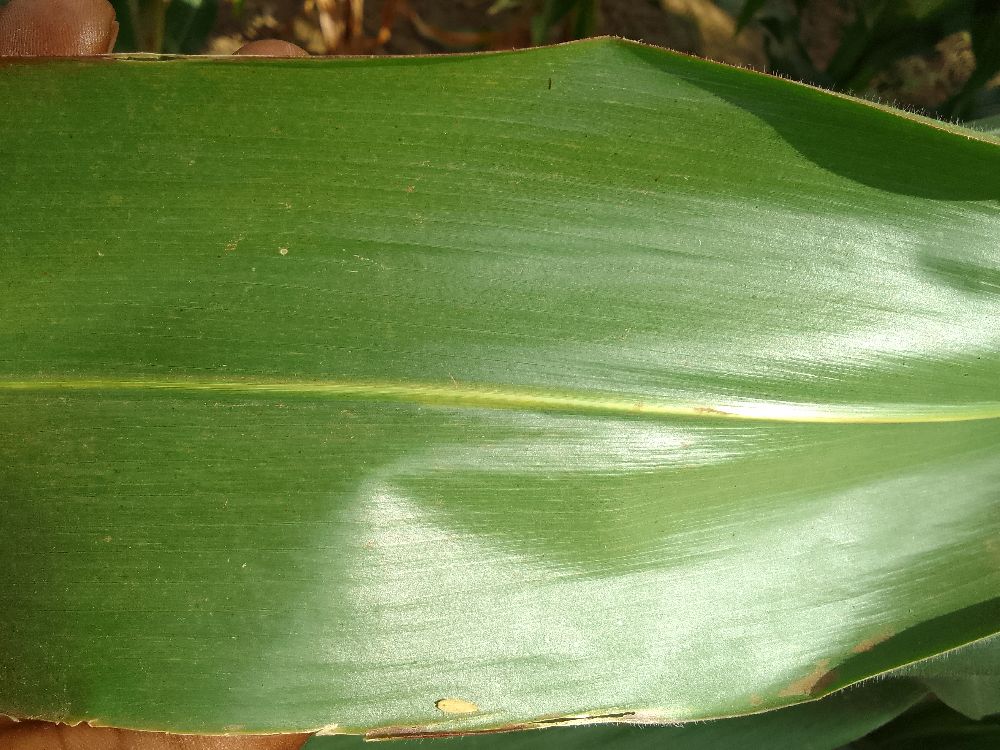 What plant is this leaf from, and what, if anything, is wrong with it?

maize, healthy
